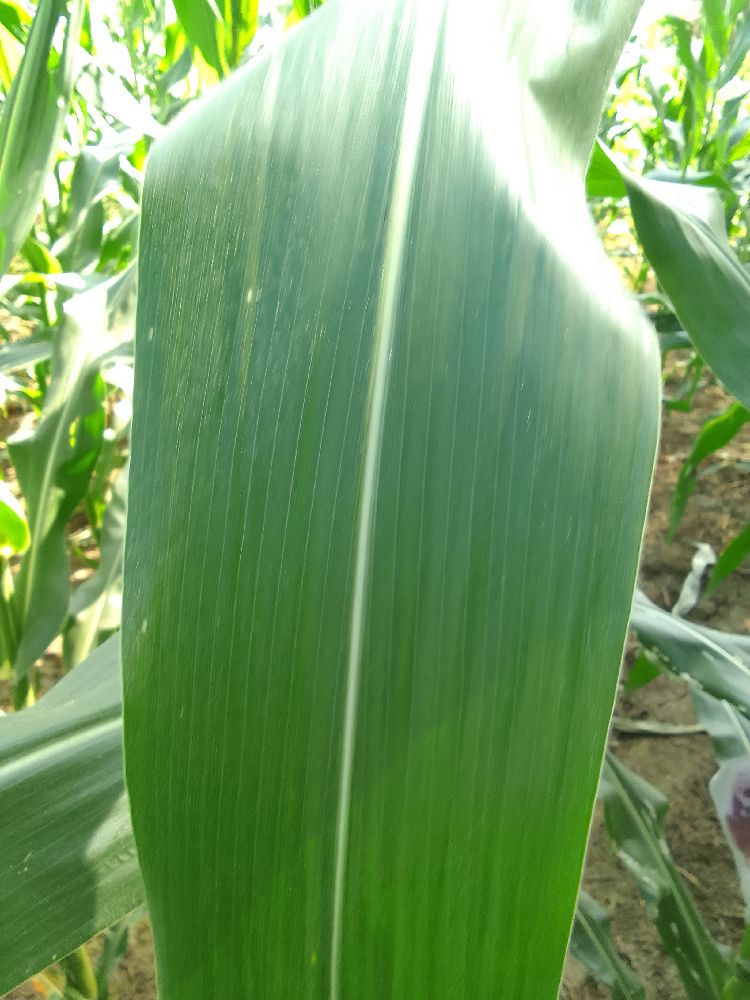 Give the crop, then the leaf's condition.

maize, healthy
